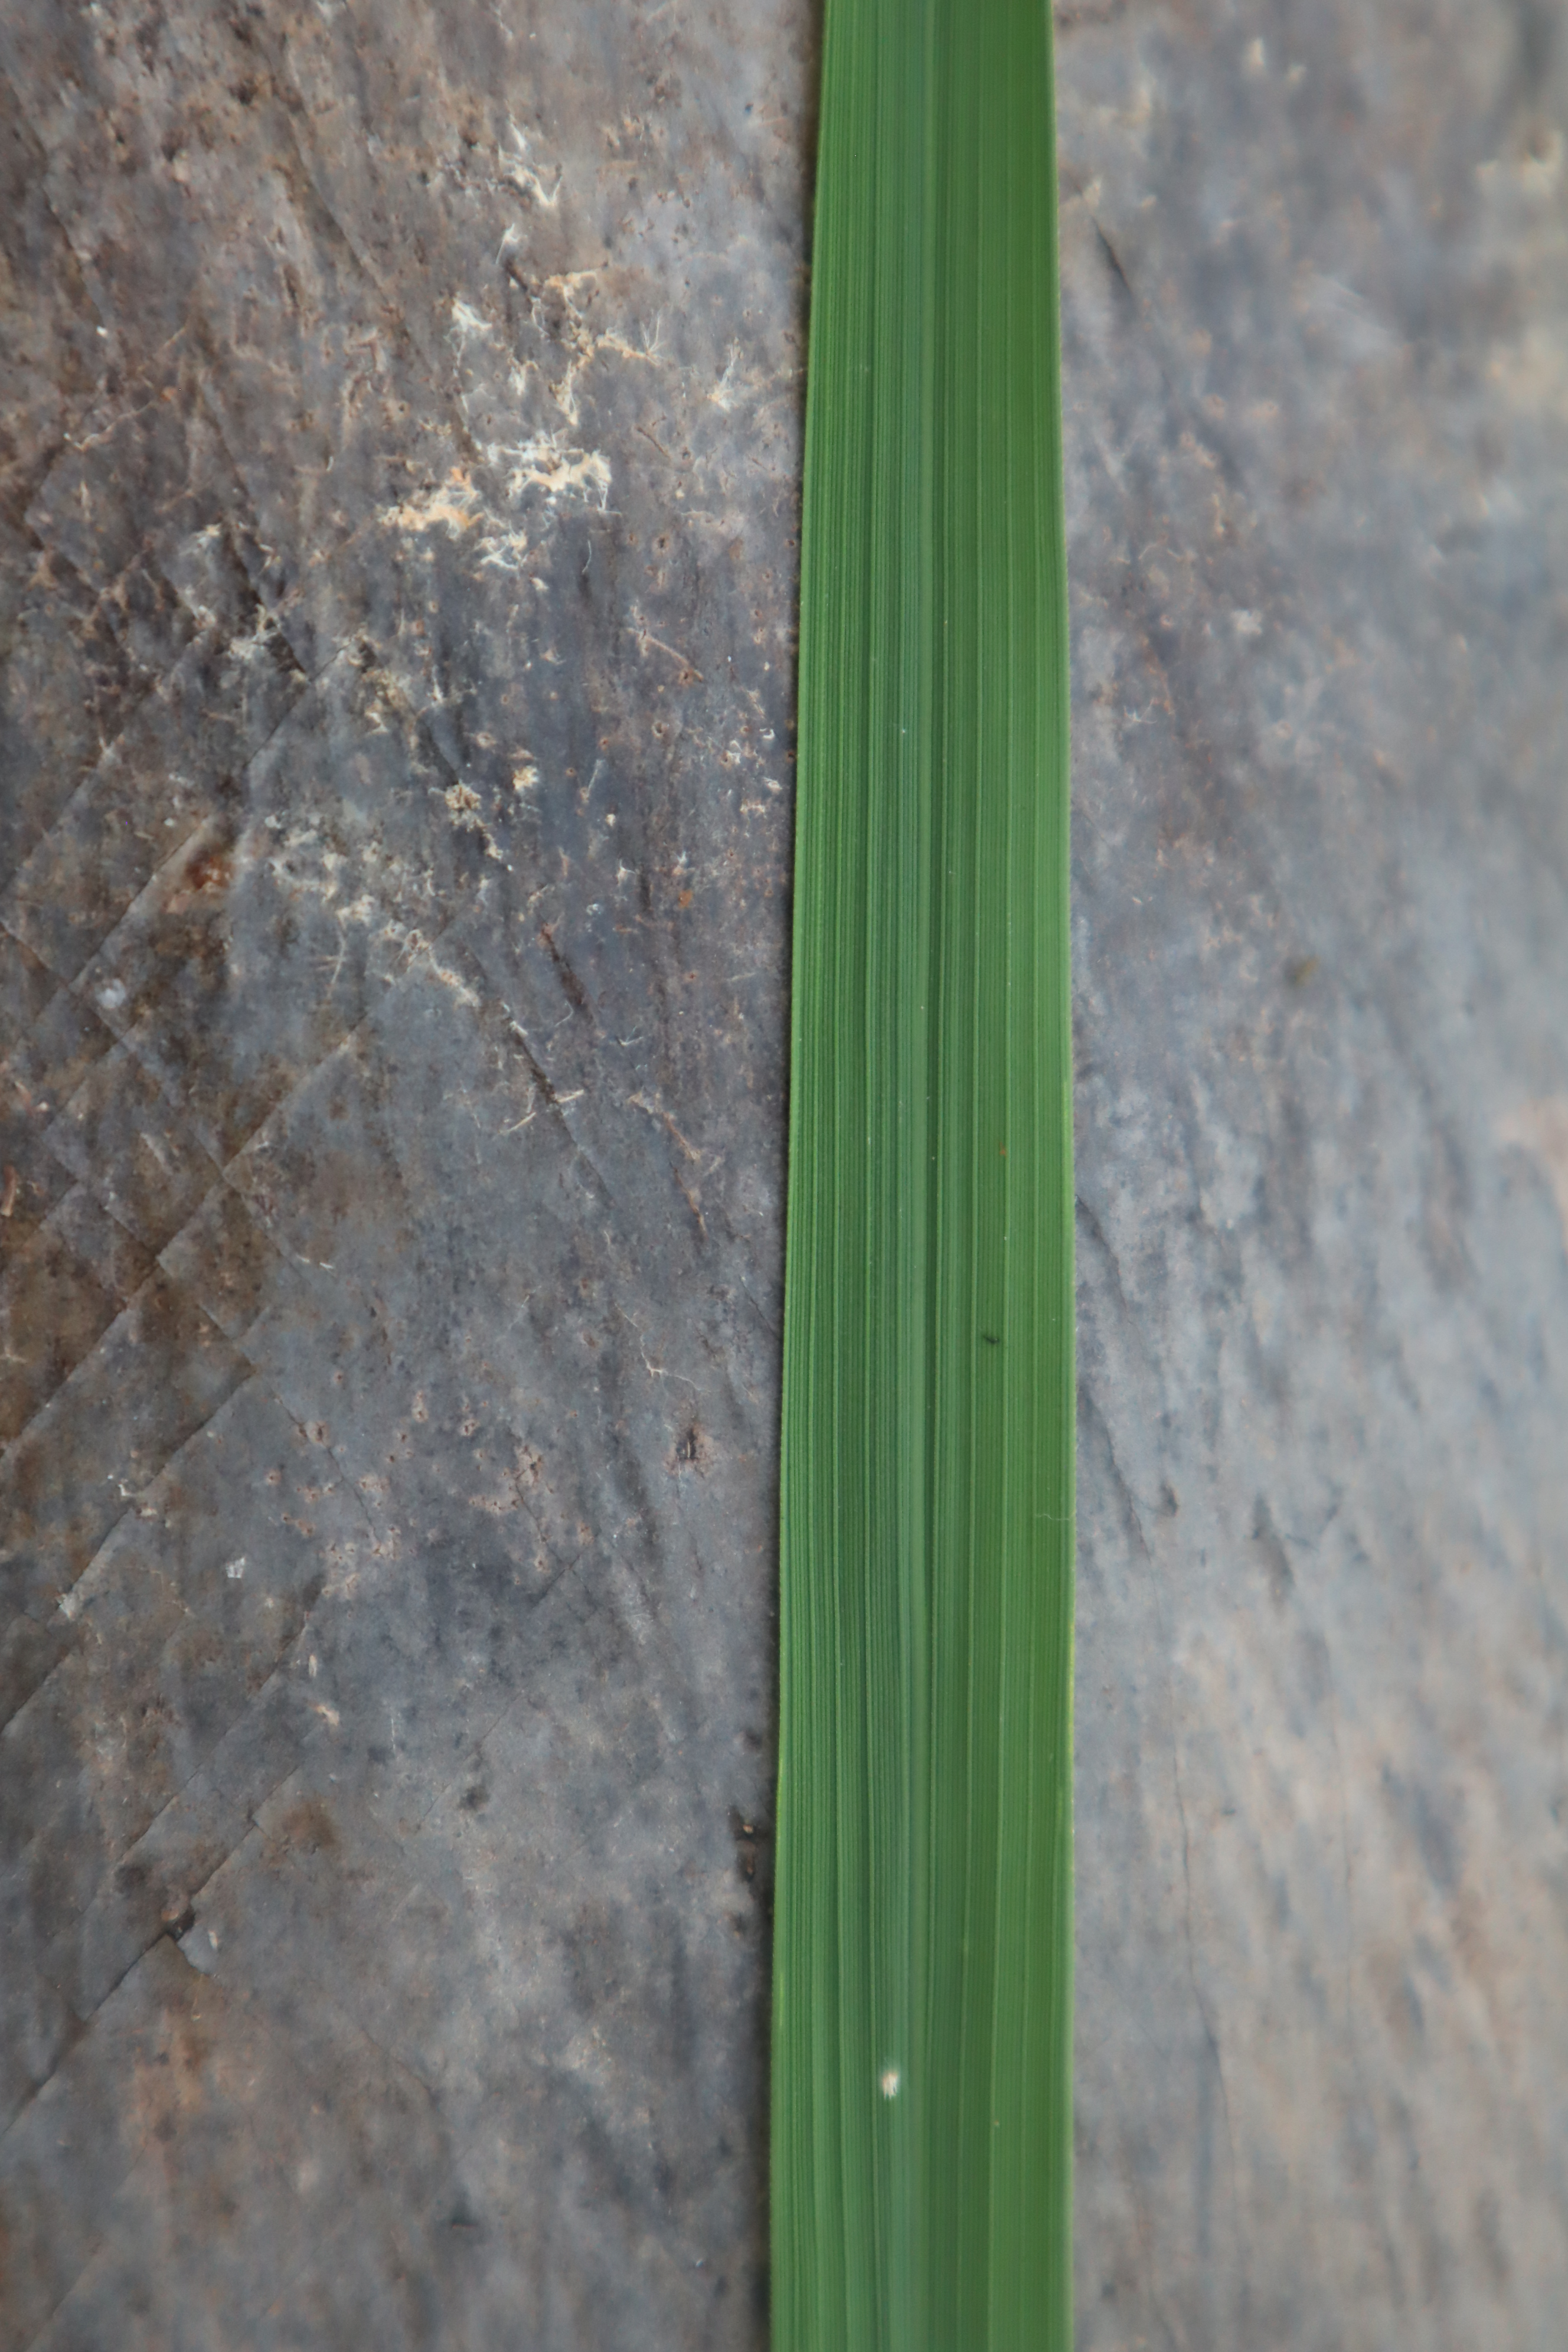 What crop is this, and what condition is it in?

rice, healthy leaves
